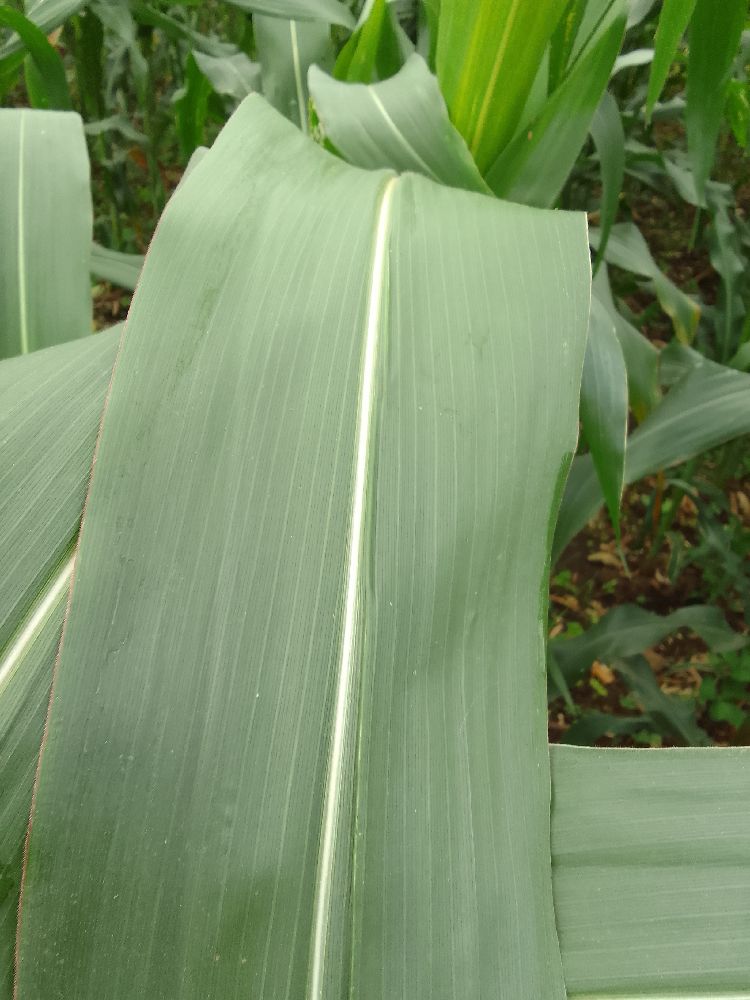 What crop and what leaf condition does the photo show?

maize, healthy
